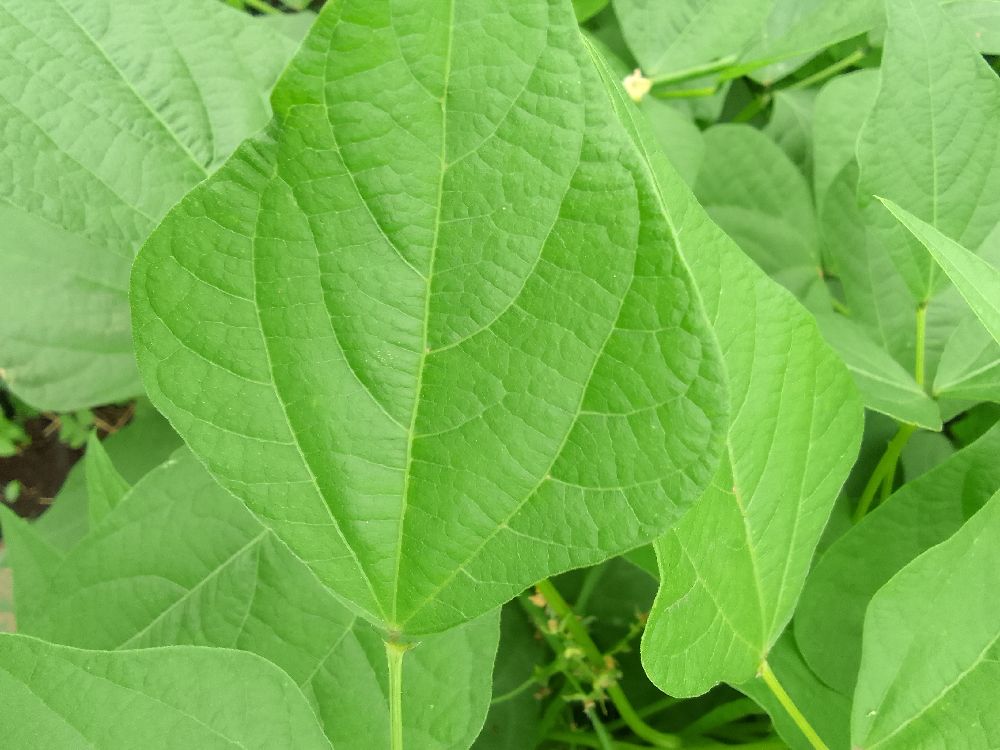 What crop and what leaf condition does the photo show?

common bean, healthy
